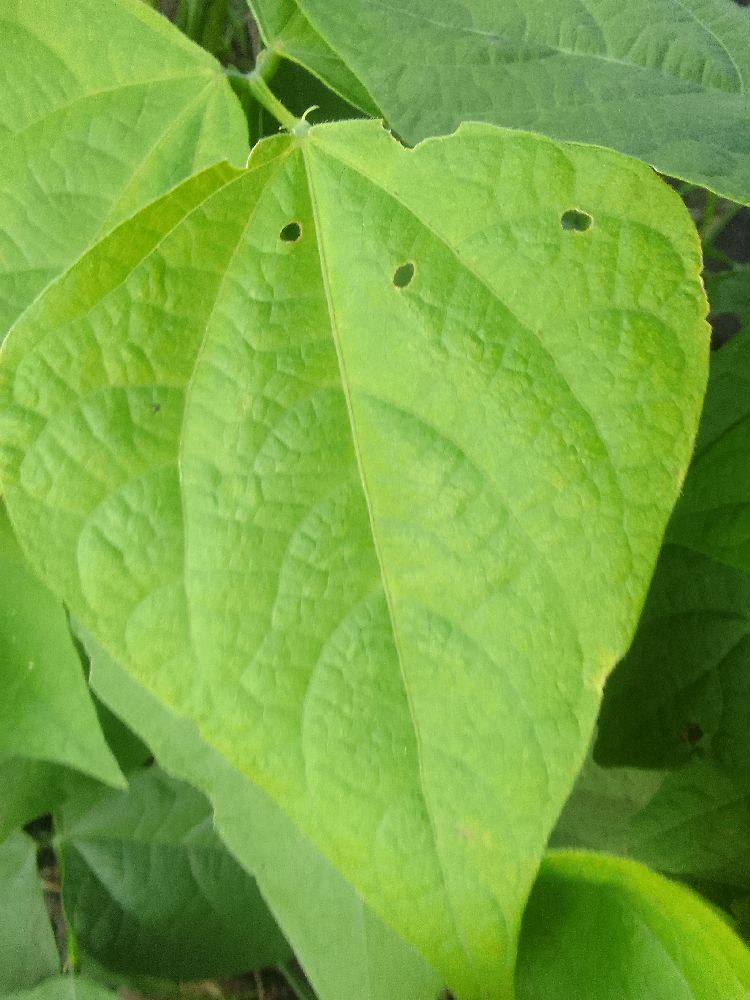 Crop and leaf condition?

common bean, healthy
